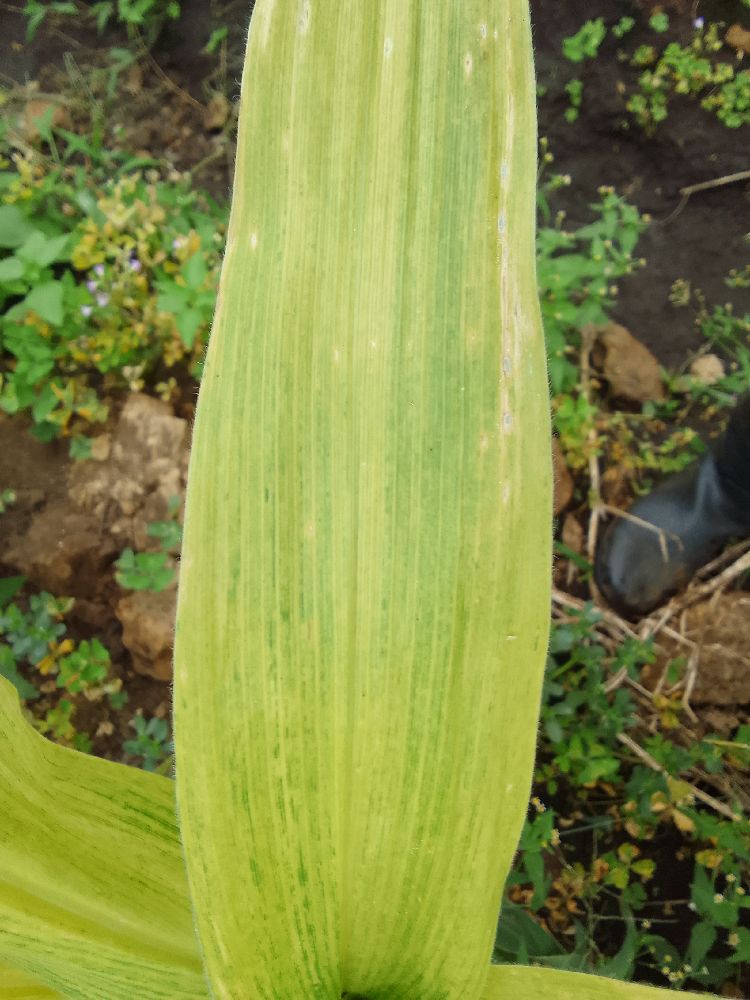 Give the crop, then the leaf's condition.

maize, maize lethal necrosis
